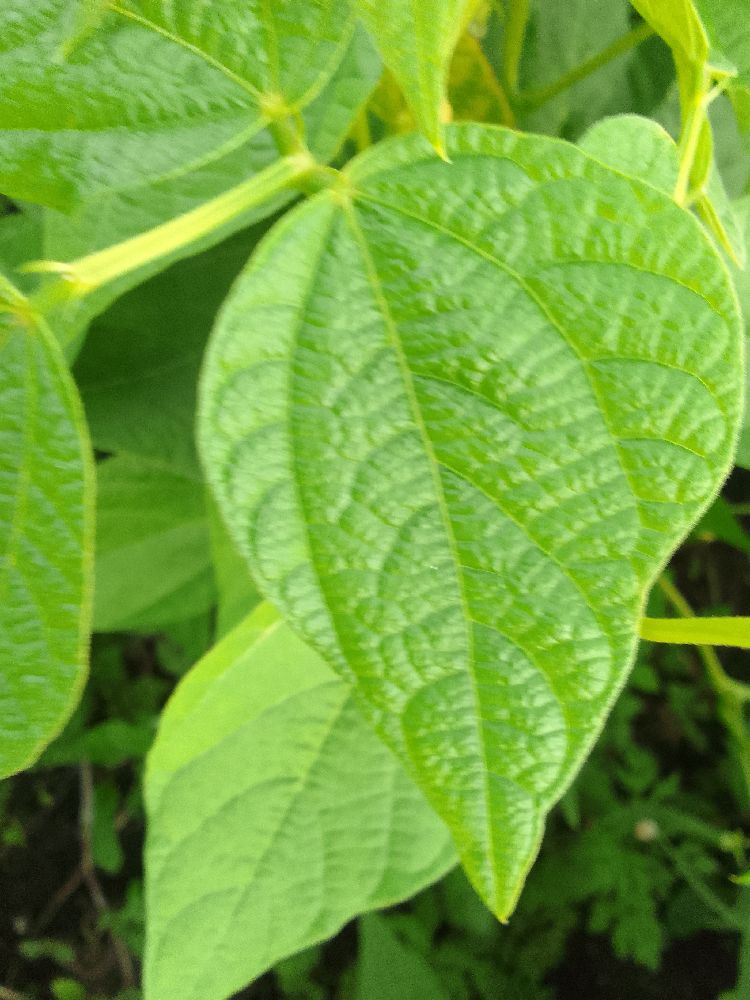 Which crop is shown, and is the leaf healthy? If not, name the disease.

common bean, healthy
